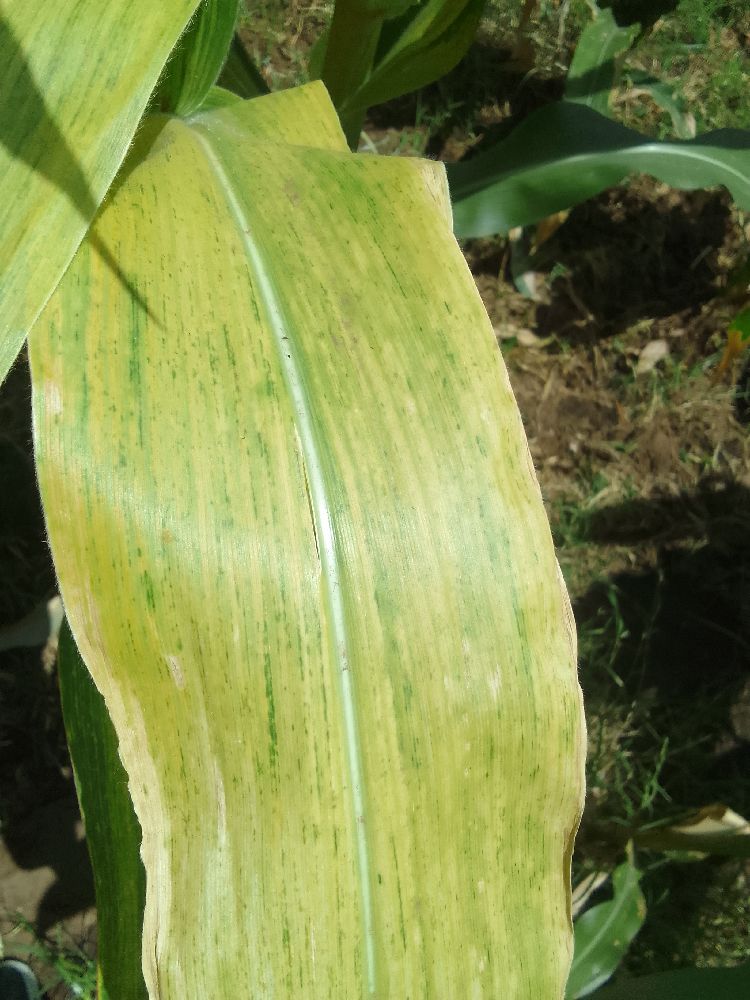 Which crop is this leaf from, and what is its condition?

maize, maize lethal necrosis
